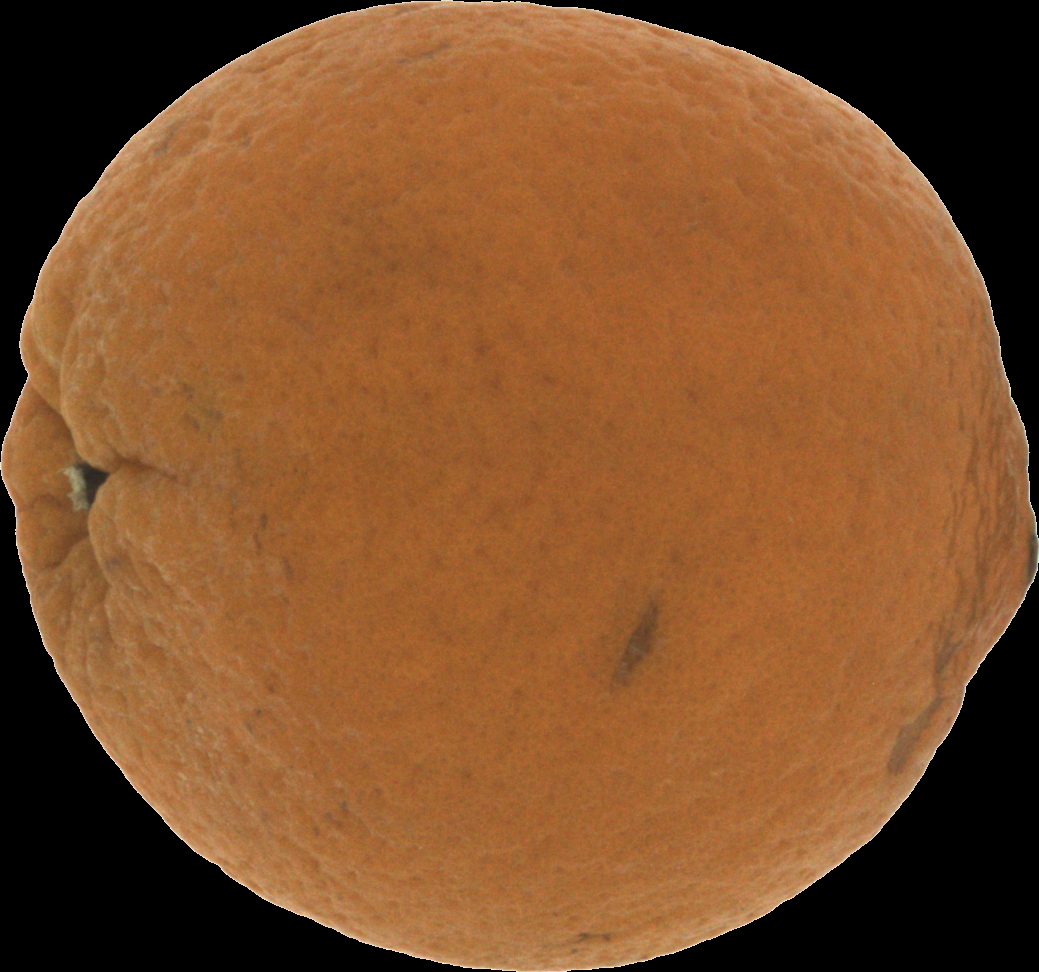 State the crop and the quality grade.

orange, bad
